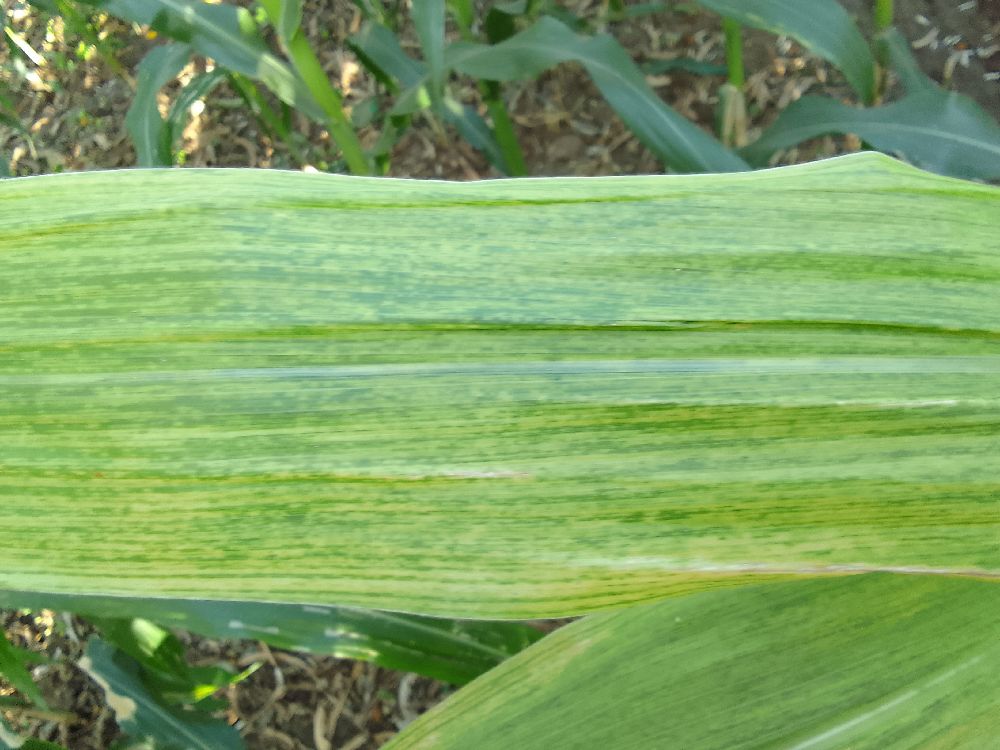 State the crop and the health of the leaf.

maize, maize lethal necrosis
